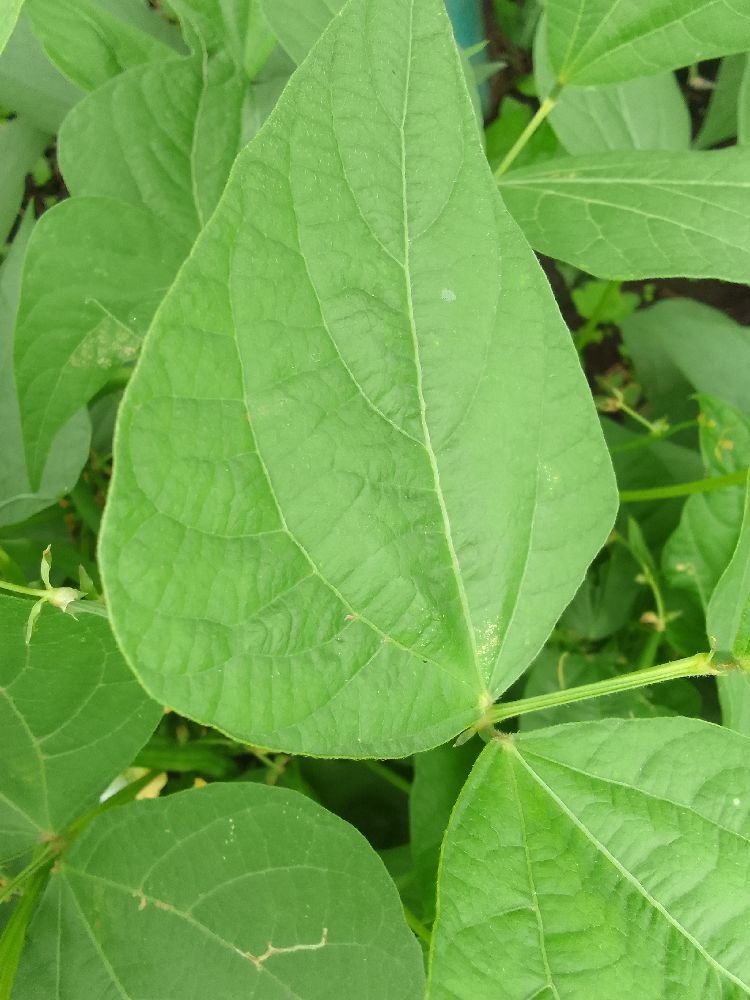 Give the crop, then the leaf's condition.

common bean, healthy
